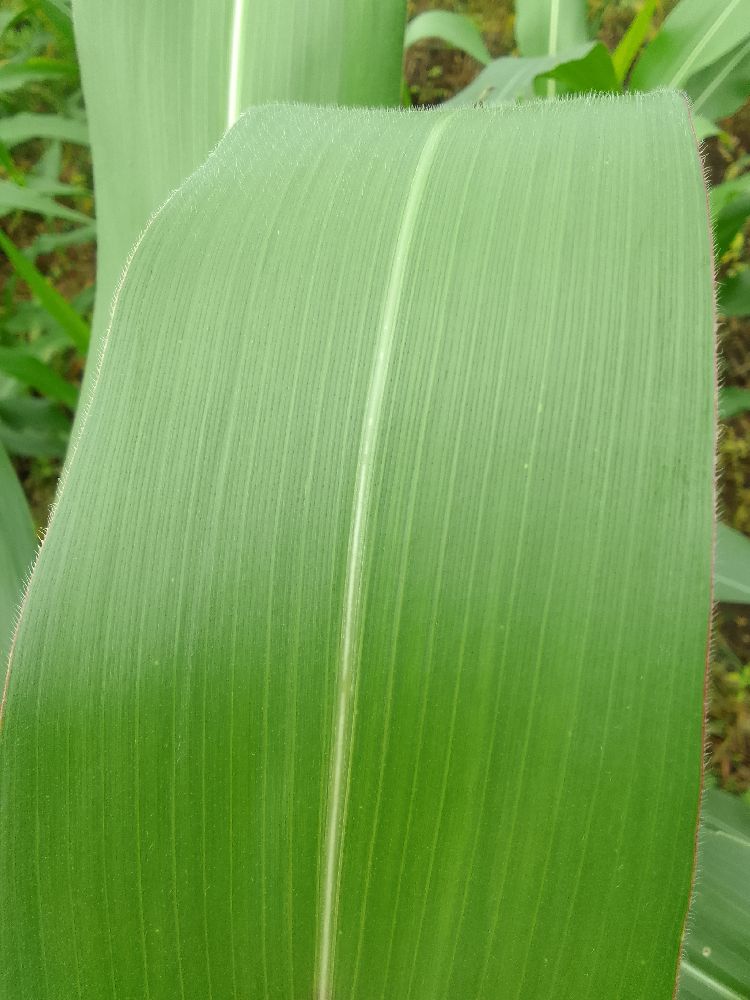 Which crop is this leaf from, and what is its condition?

maize, healthy
